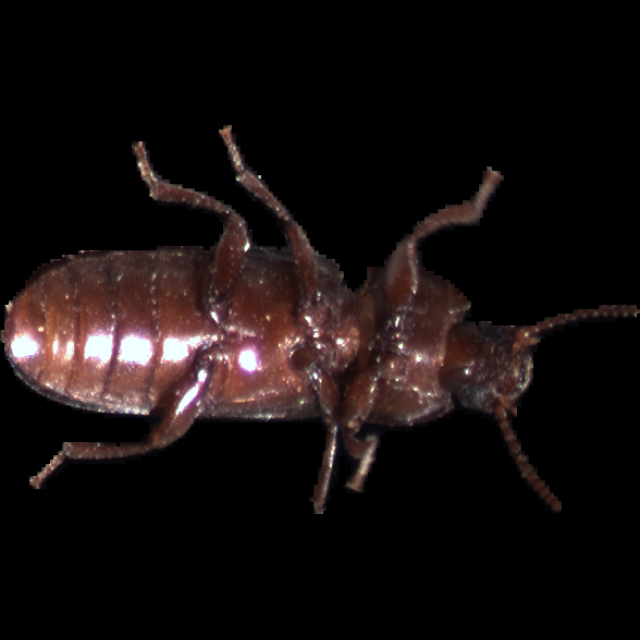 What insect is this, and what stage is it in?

mealworm beetle
